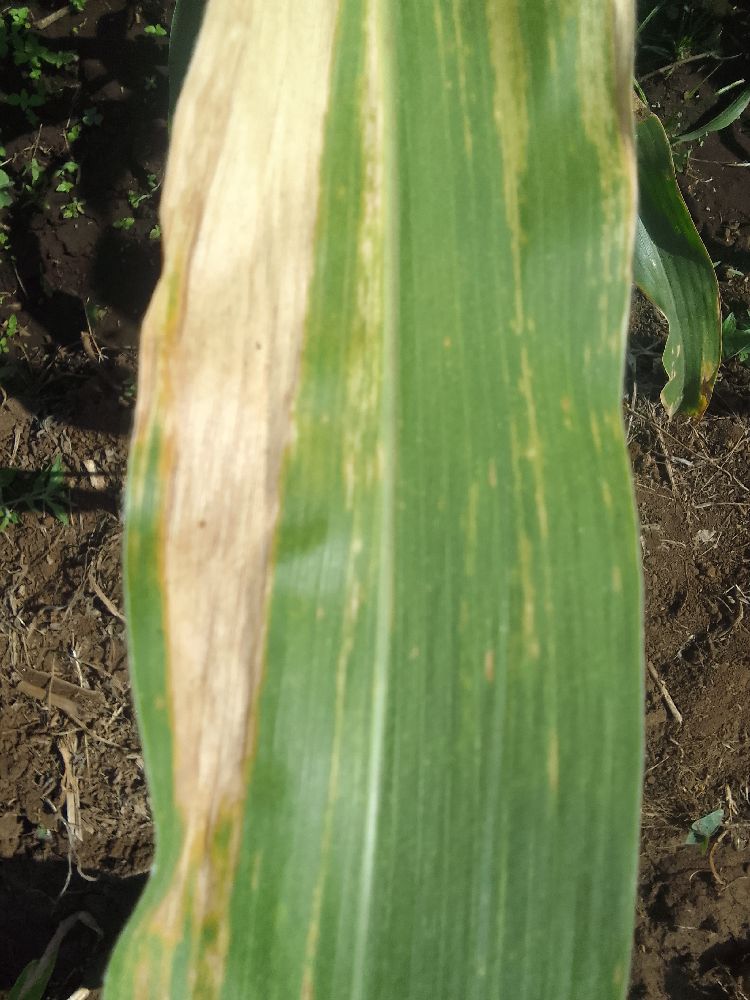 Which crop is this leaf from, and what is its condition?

maize, maize lethal necrosis
